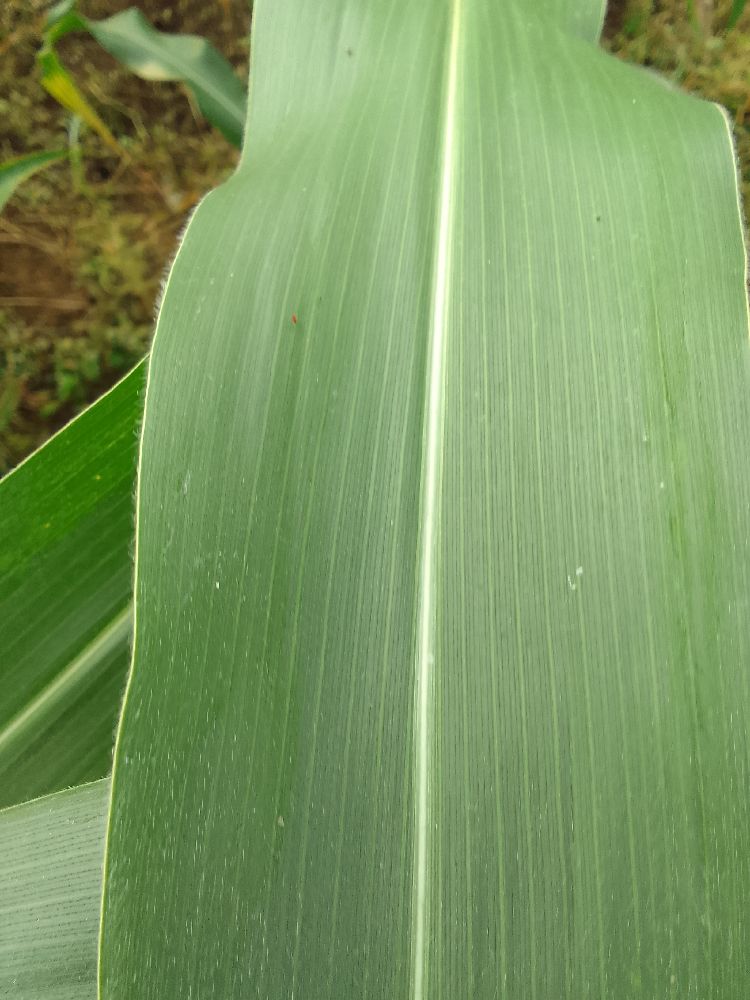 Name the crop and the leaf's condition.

maize, healthy
